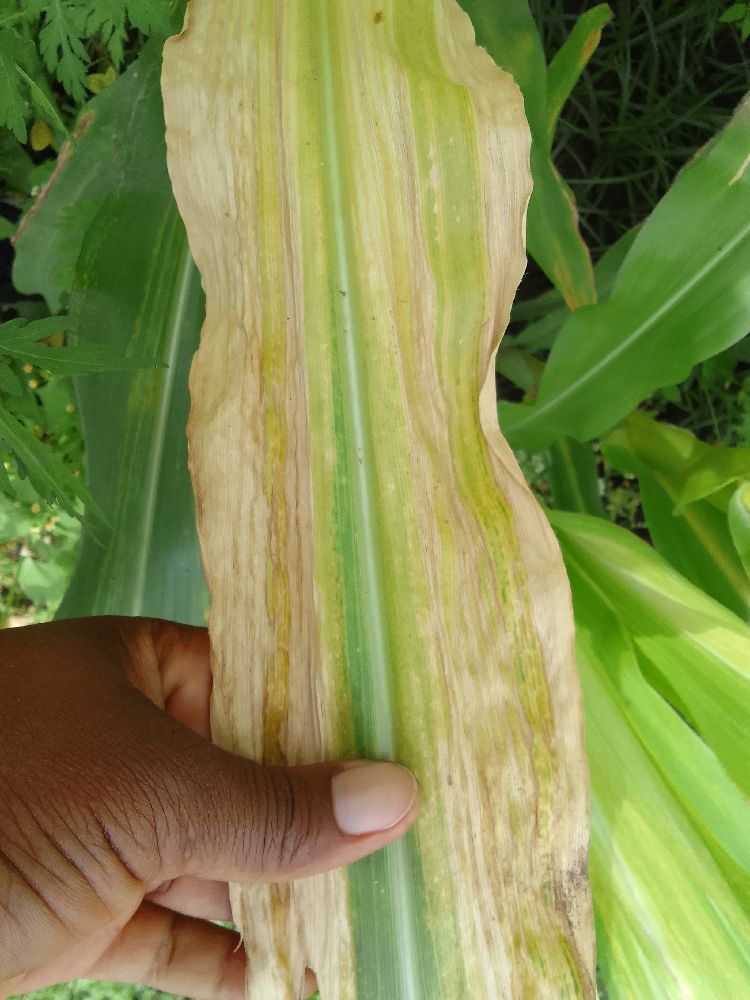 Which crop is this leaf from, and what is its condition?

maize, maize lethal necrosis
